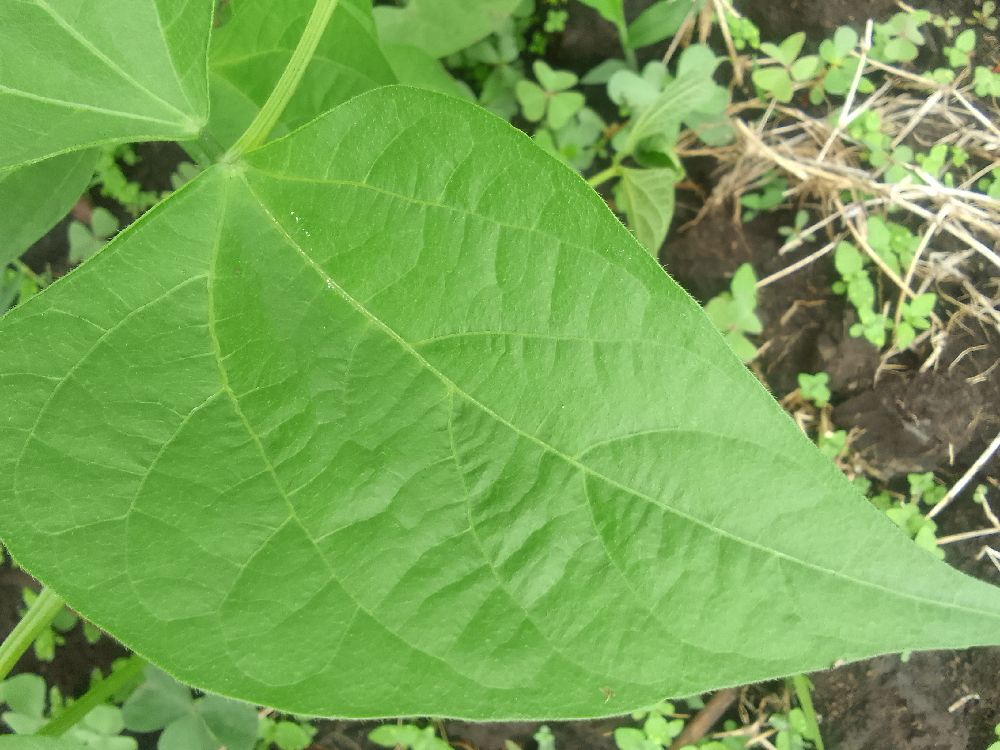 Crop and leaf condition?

common bean, healthy
